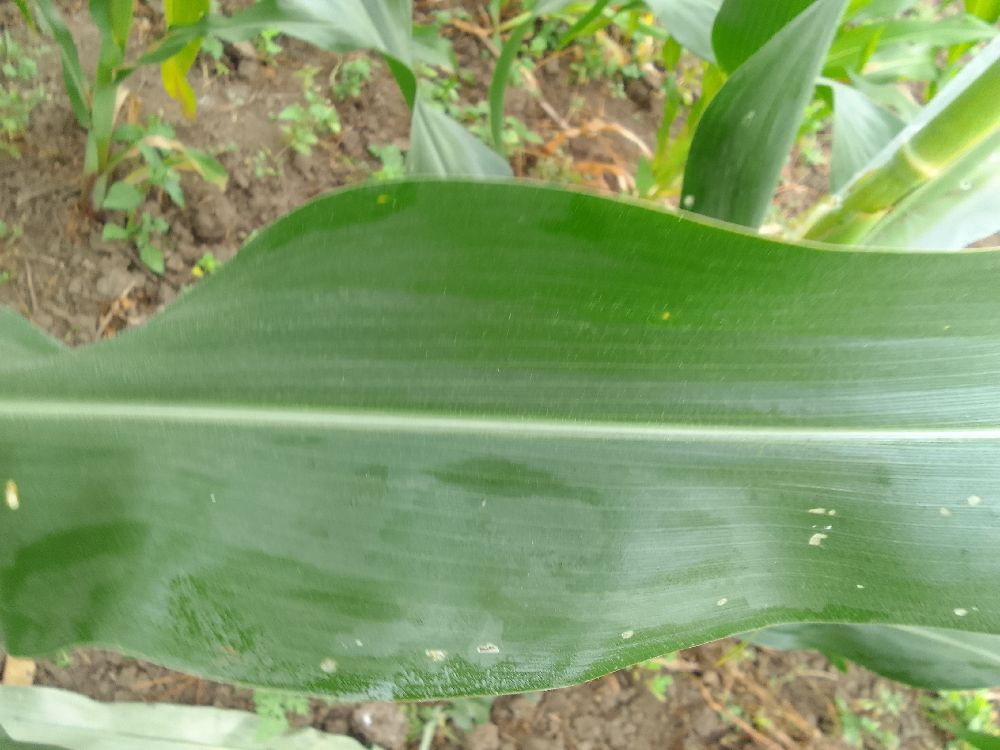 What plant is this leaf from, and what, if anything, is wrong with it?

maize, healthy
